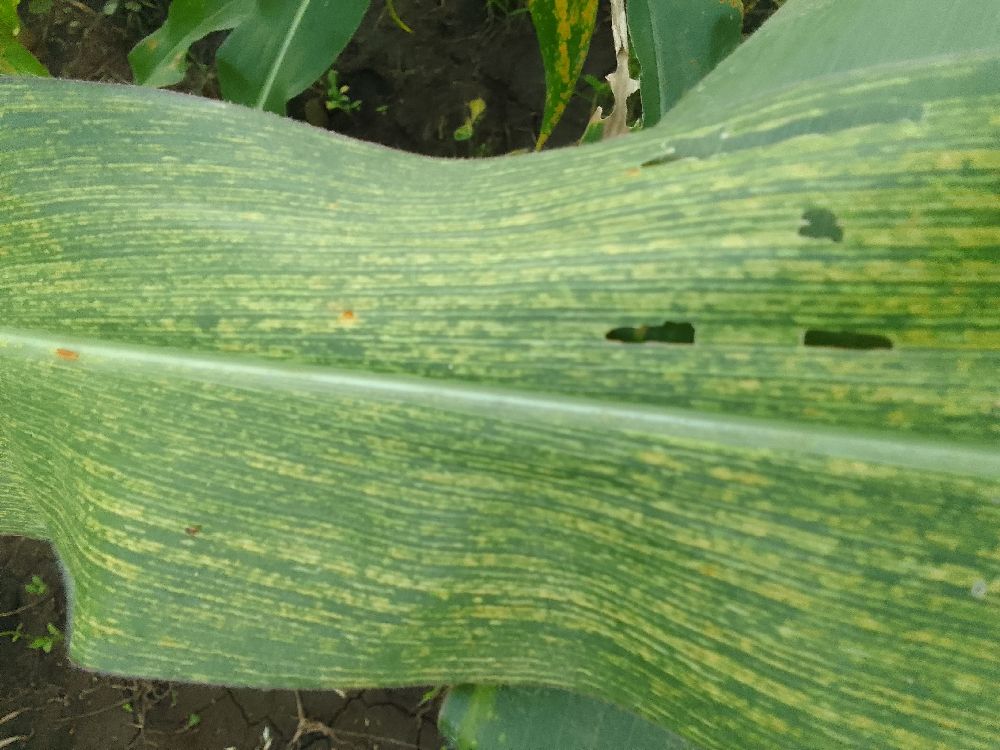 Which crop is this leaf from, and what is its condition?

maize, maize streak virus
